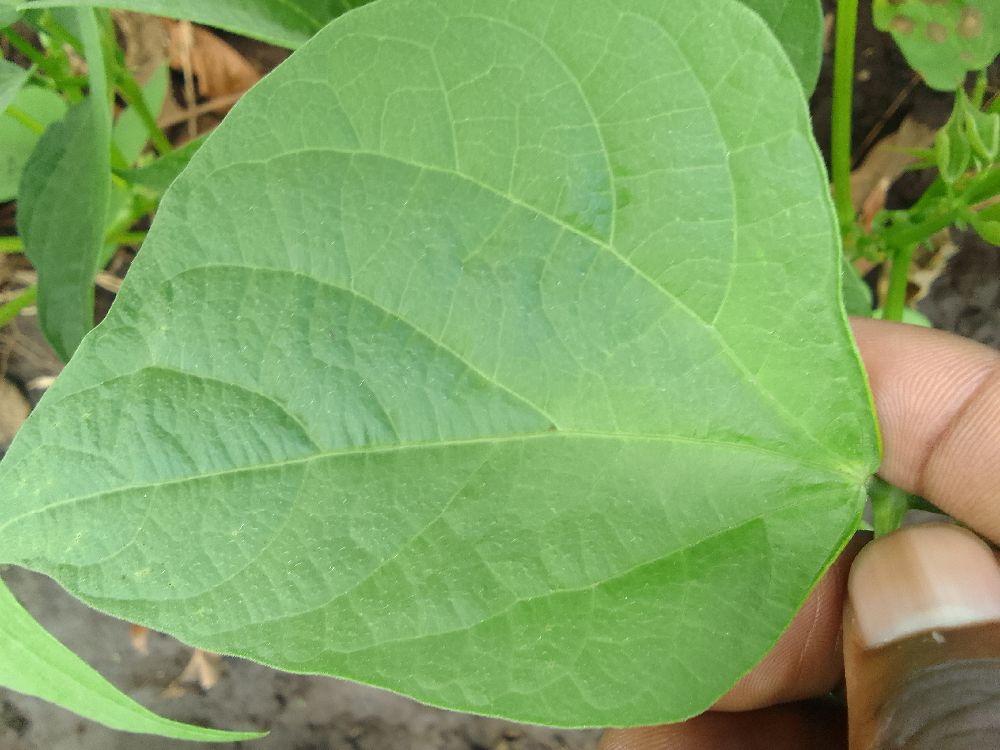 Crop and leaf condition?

common bean, healthy
